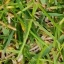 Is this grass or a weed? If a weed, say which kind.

grass
